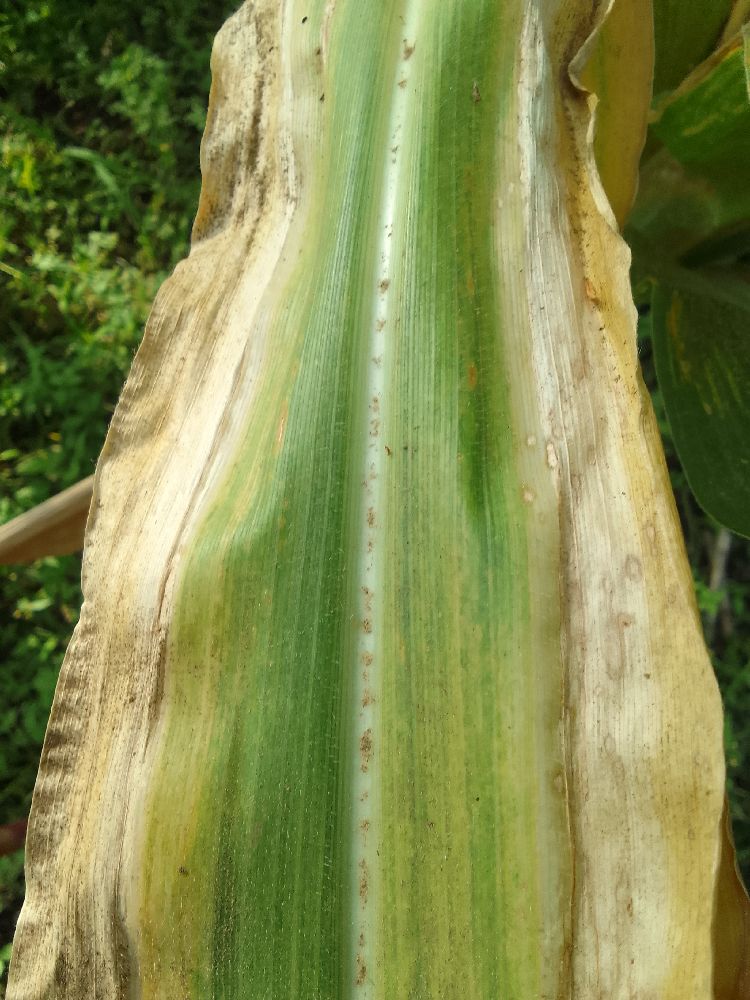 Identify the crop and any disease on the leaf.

maize, maize lethal necrosis
